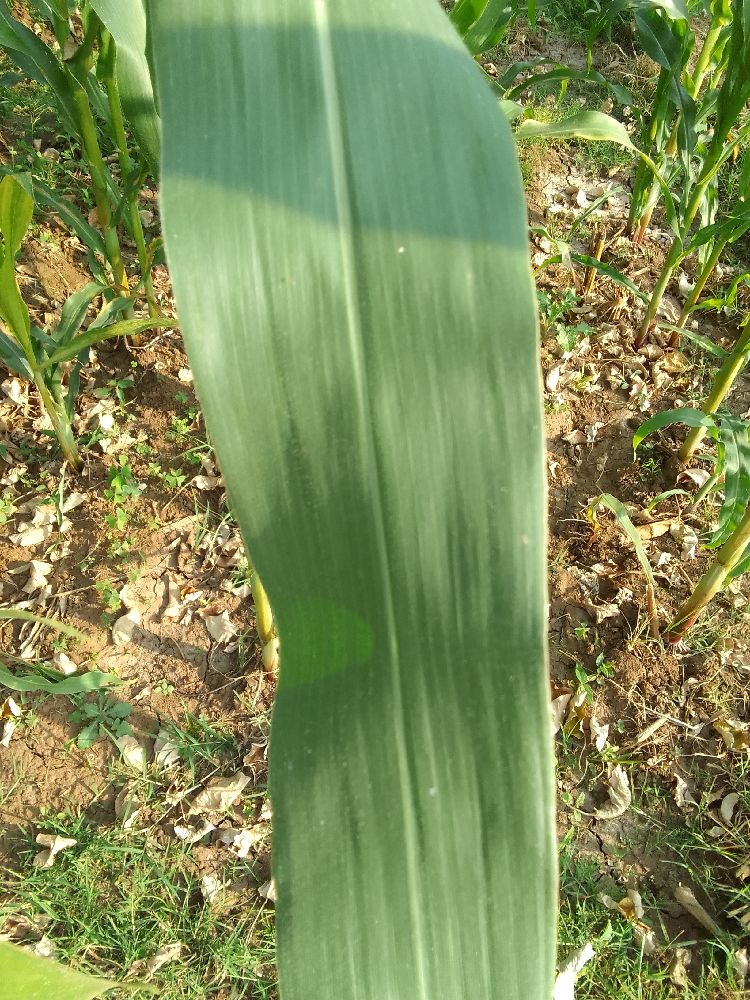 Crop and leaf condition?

maize, healthy
